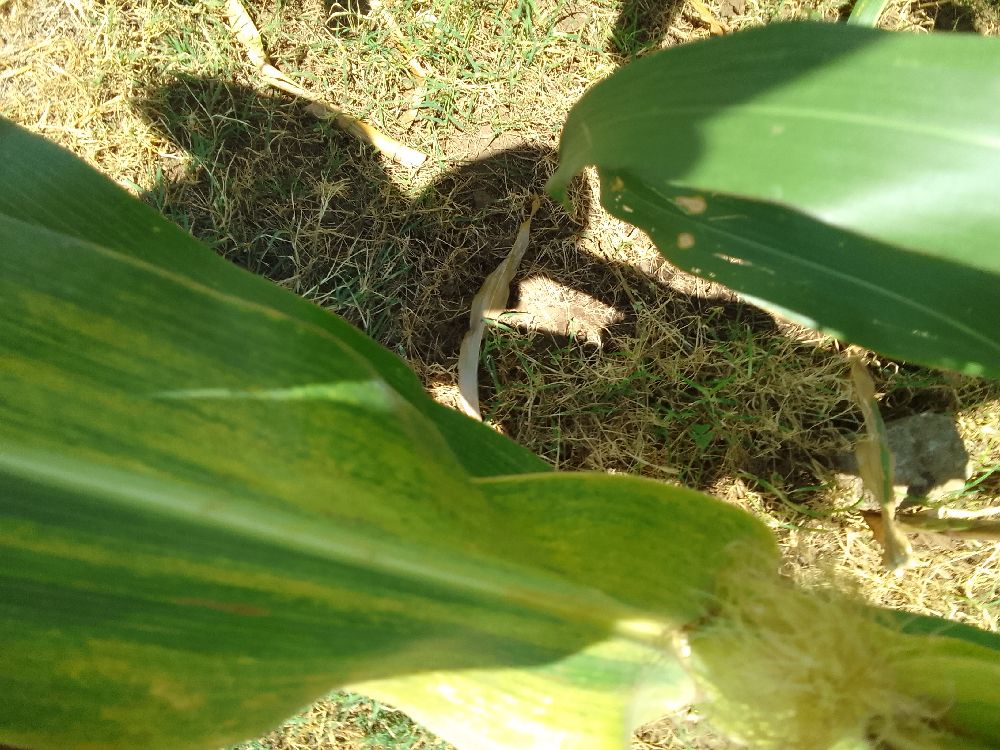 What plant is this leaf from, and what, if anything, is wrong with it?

maize, maize lethal necrosis
